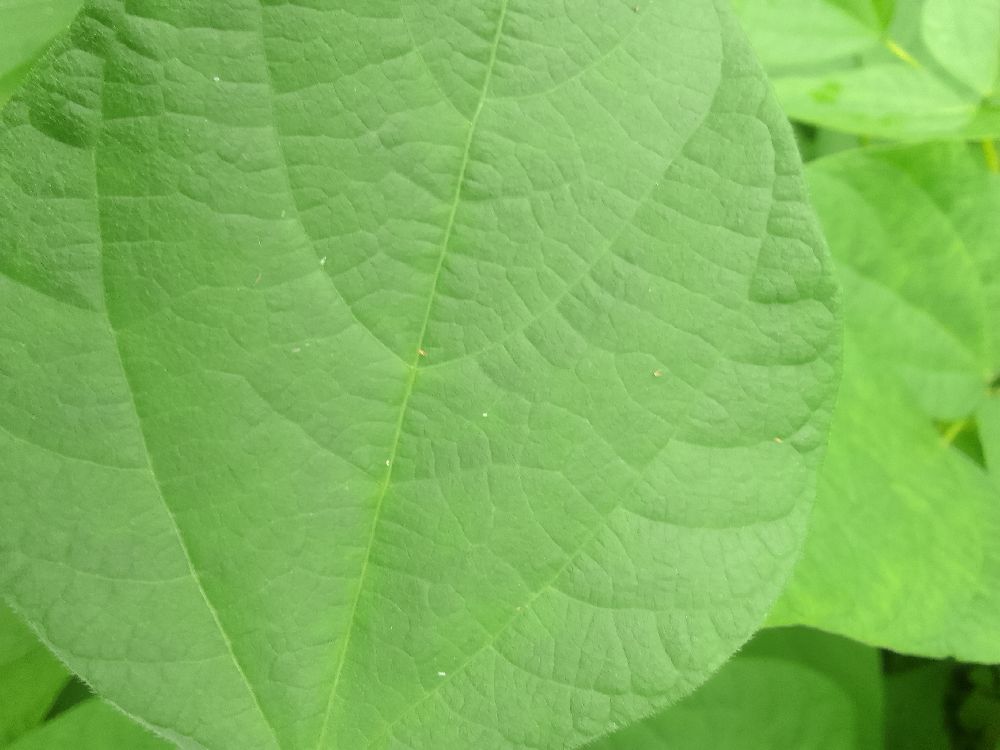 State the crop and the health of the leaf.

common bean, healthy
